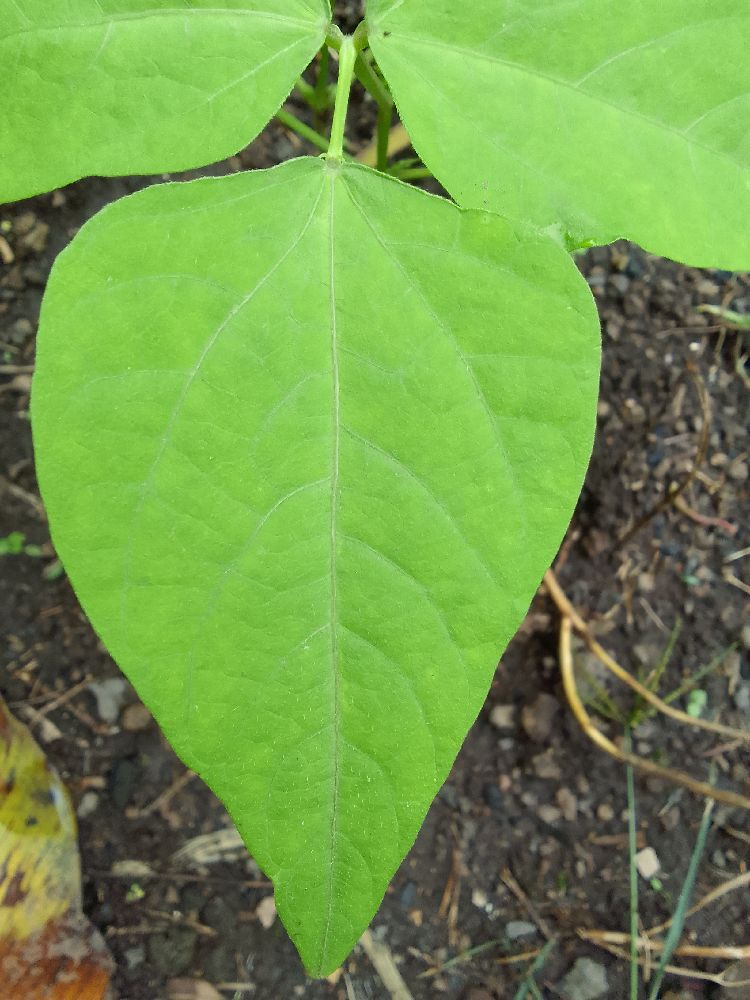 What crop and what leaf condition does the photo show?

common bean, healthy
